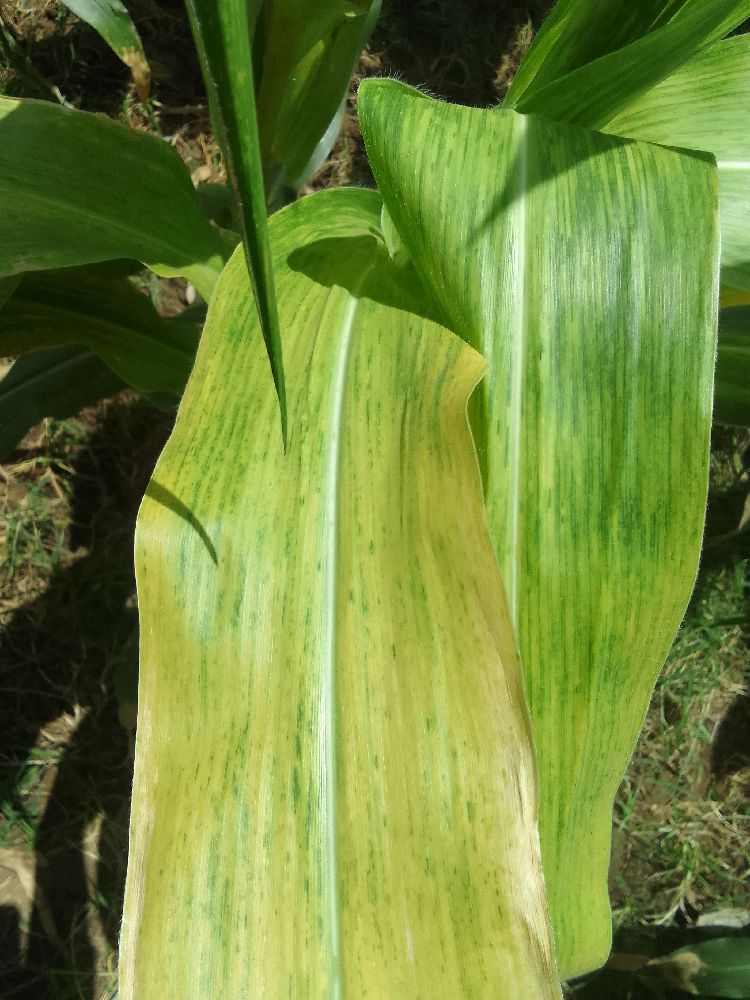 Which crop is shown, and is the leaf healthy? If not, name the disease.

maize, maize lethal necrosis
